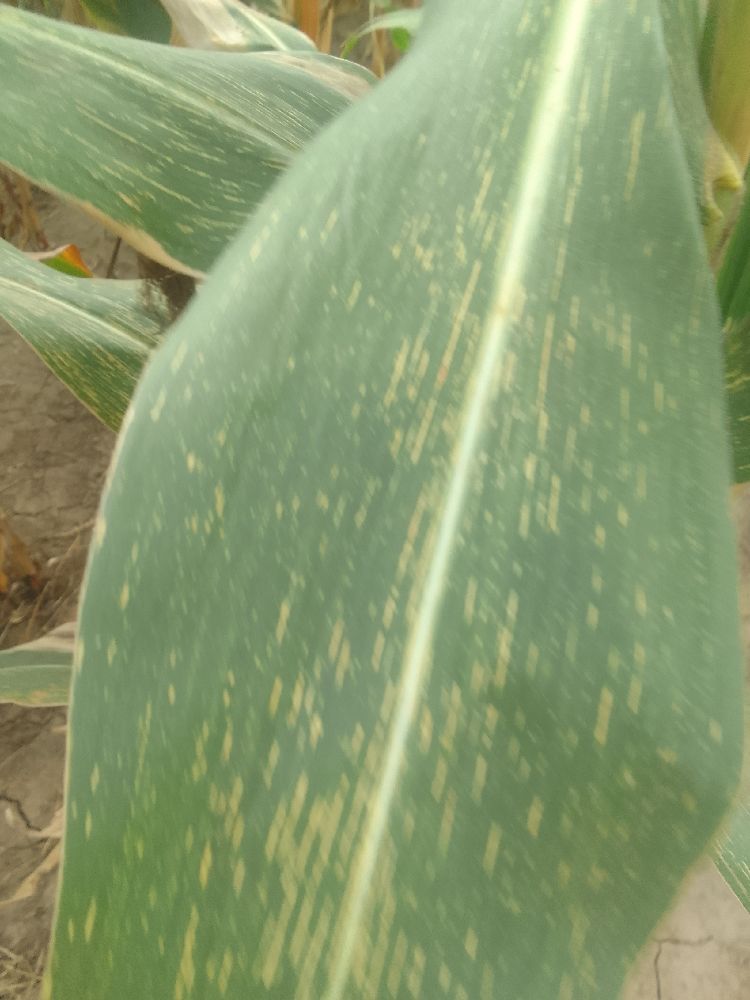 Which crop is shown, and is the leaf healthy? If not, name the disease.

maize, maize streak virus
